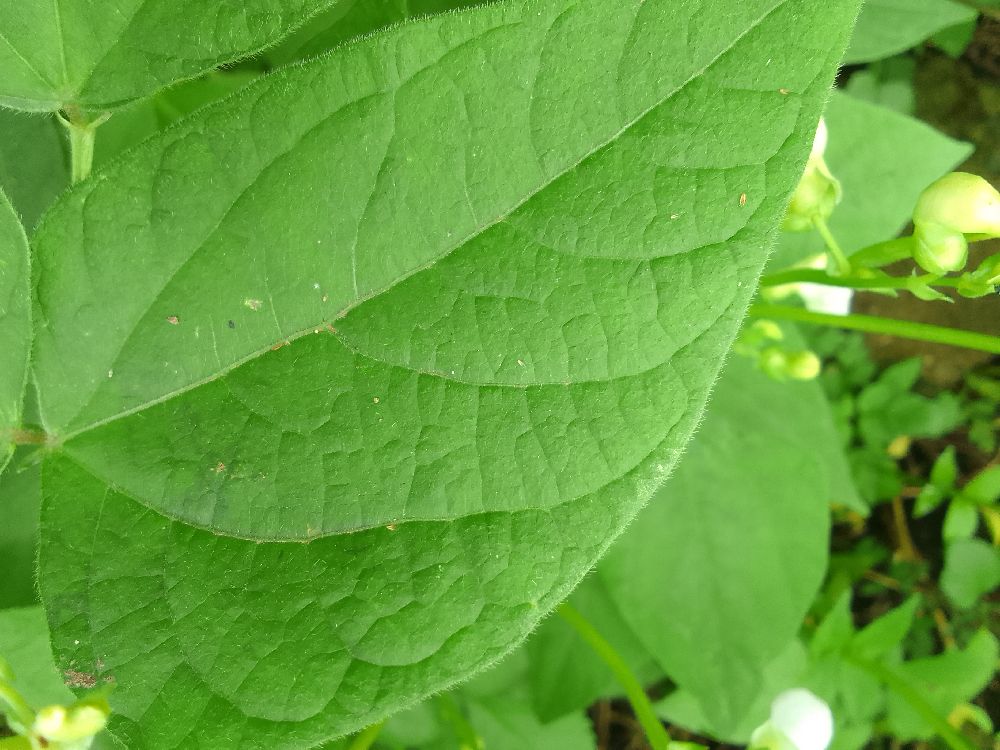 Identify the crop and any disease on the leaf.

common bean, healthy
